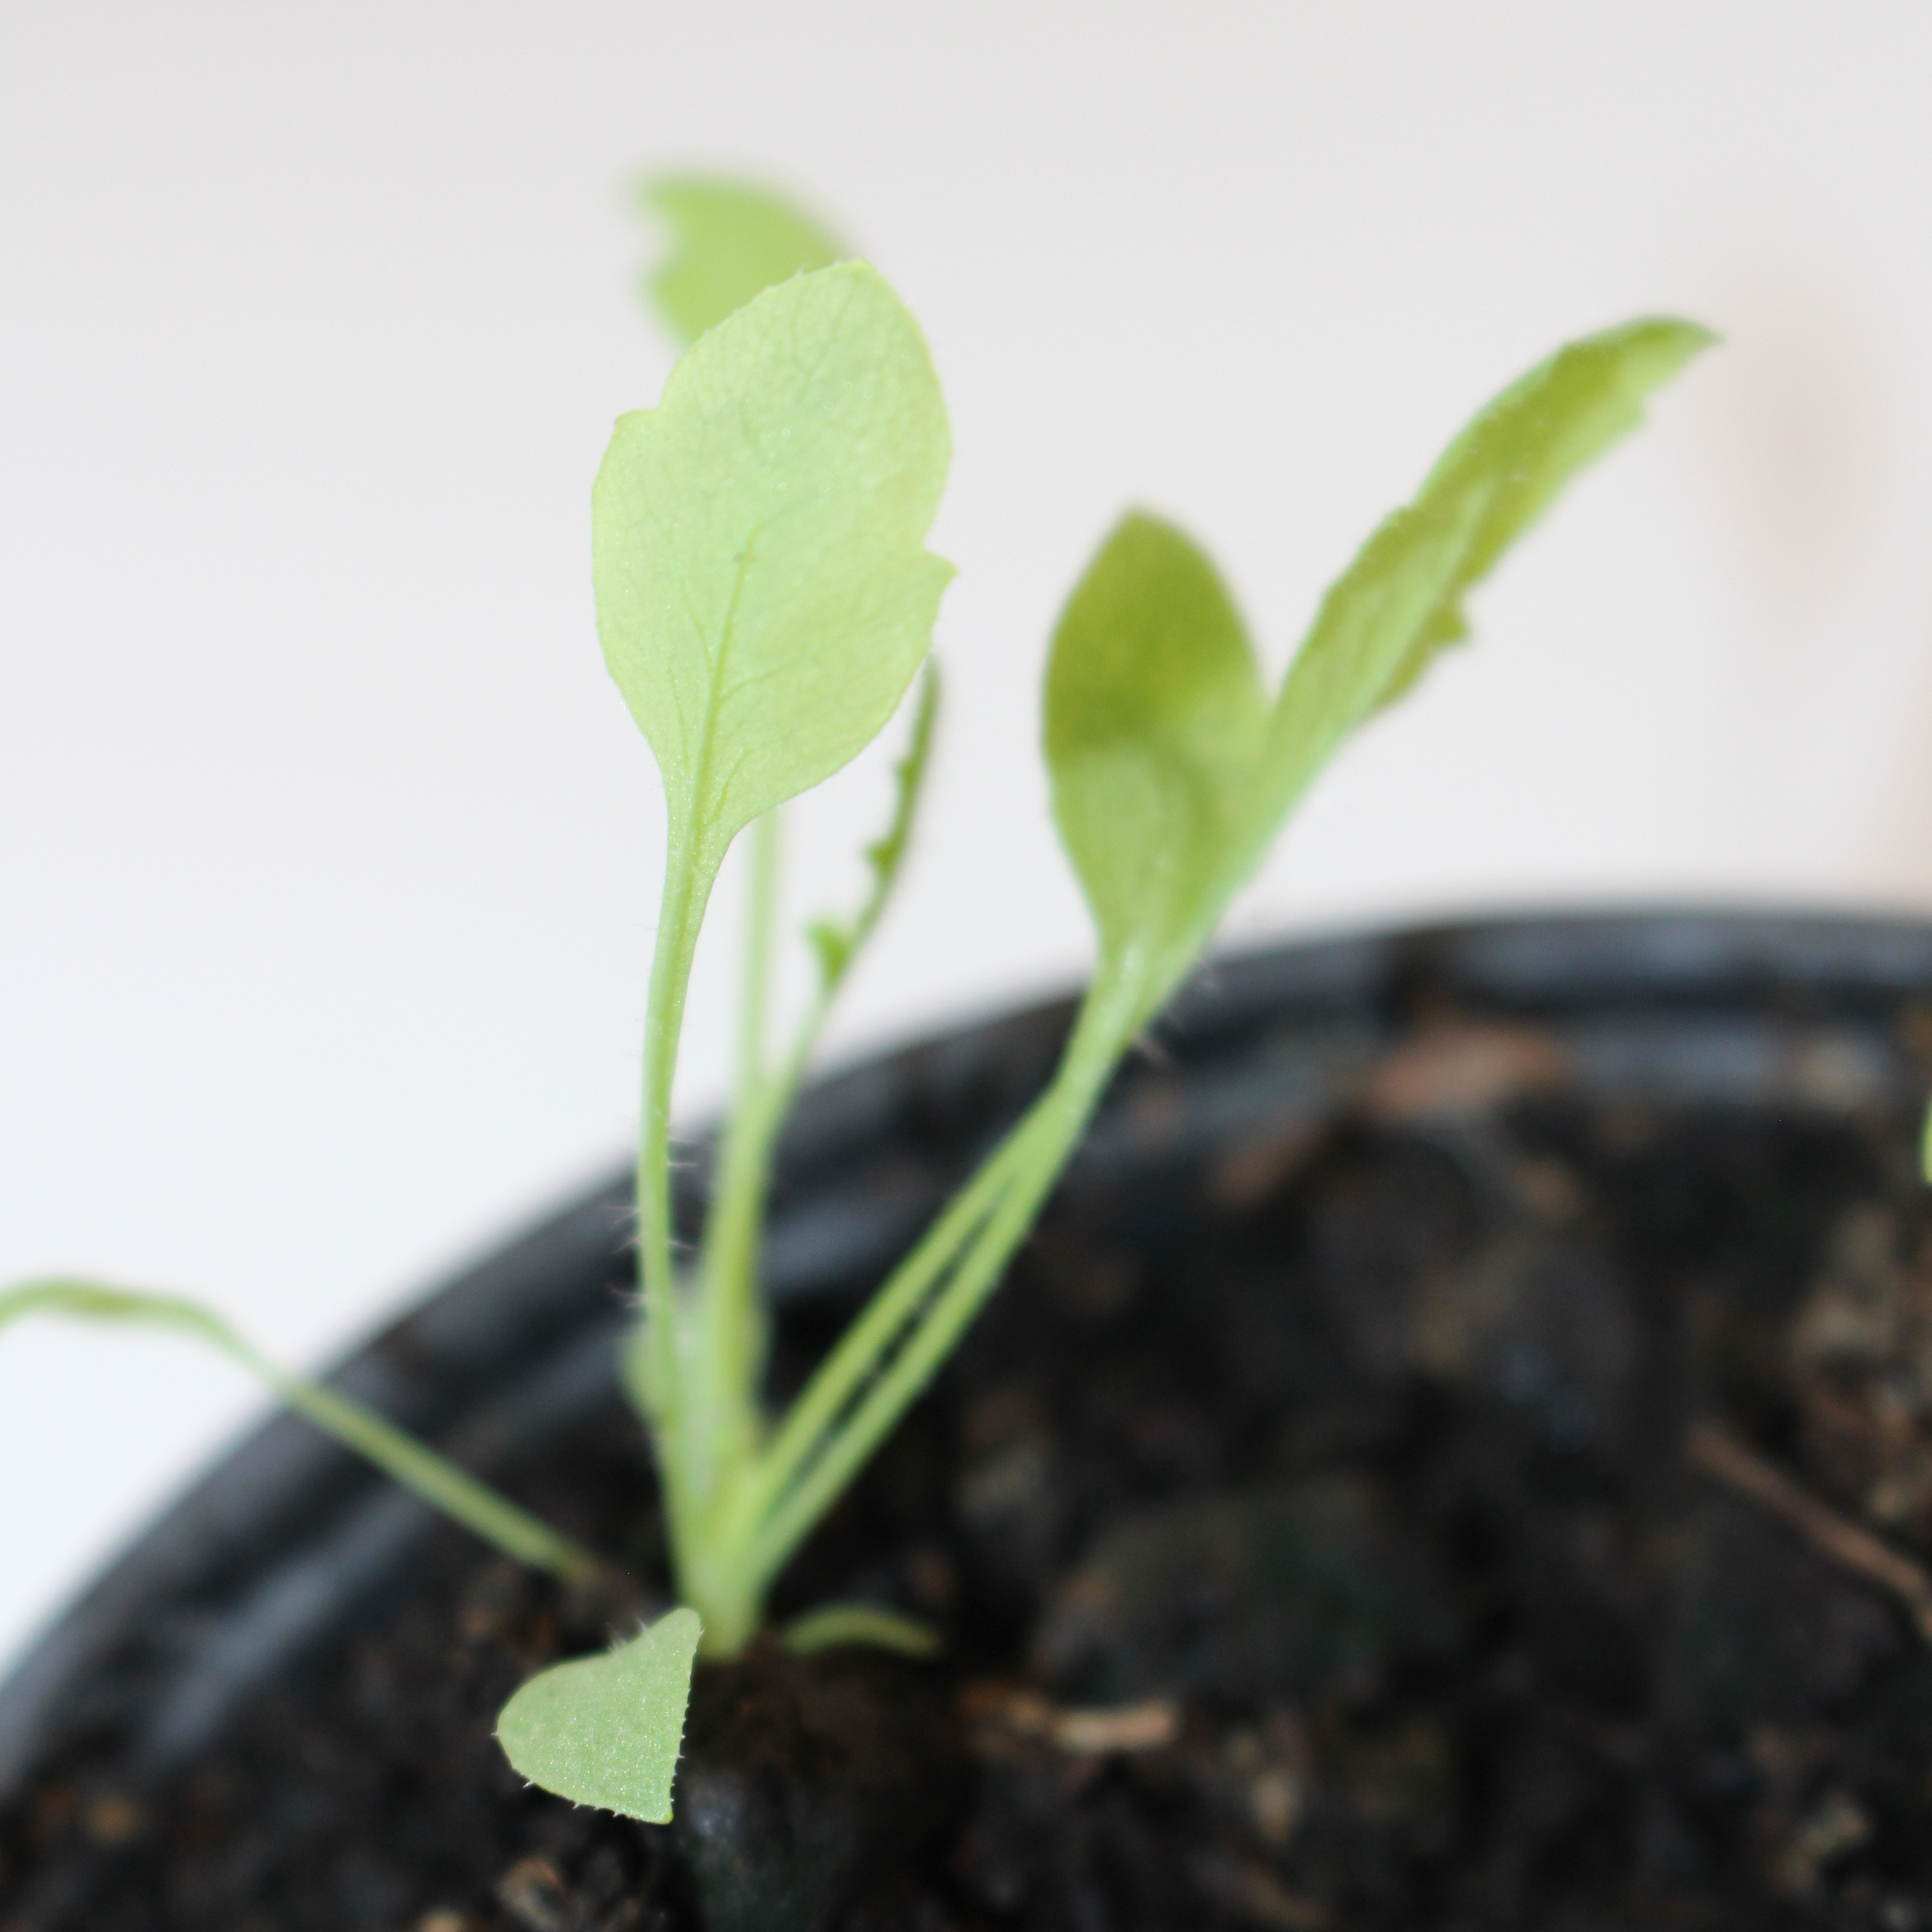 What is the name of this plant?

Papaver rhoeas
